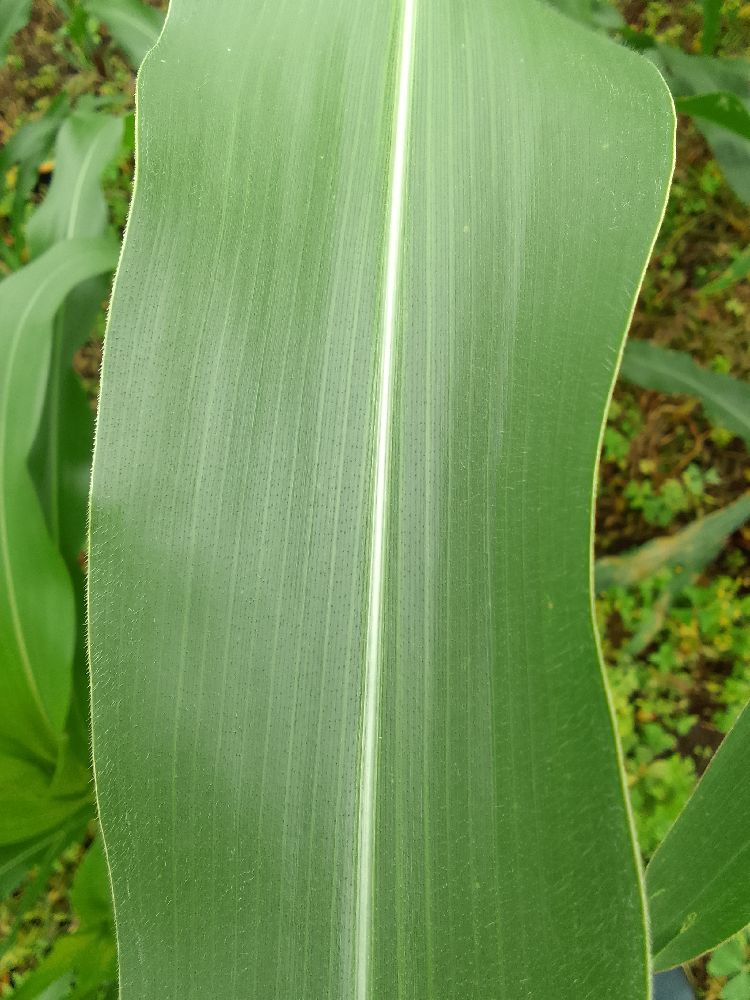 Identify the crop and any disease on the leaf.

maize, healthy
